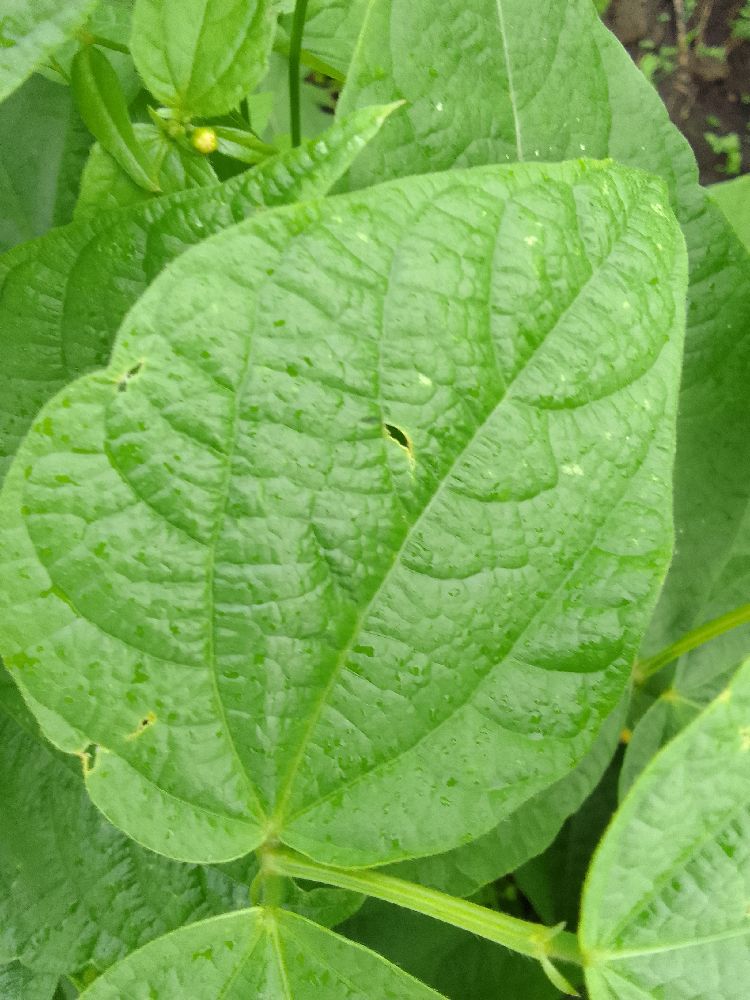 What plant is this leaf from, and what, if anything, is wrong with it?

common bean, healthy
